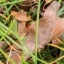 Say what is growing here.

grass
